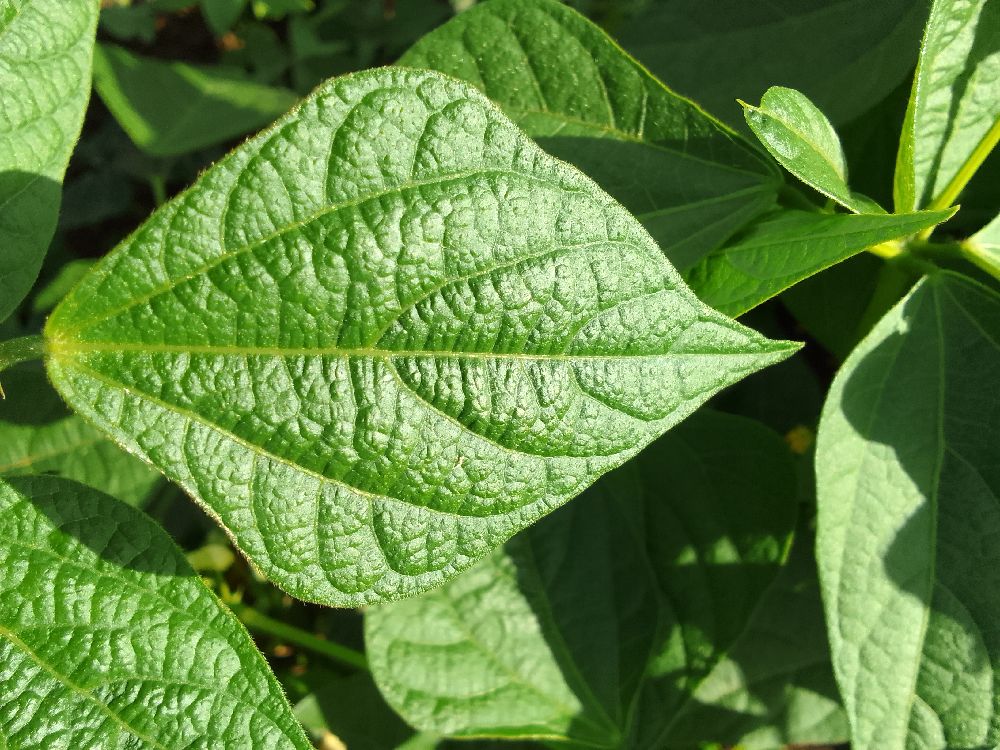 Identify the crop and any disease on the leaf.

common bean, healthy
